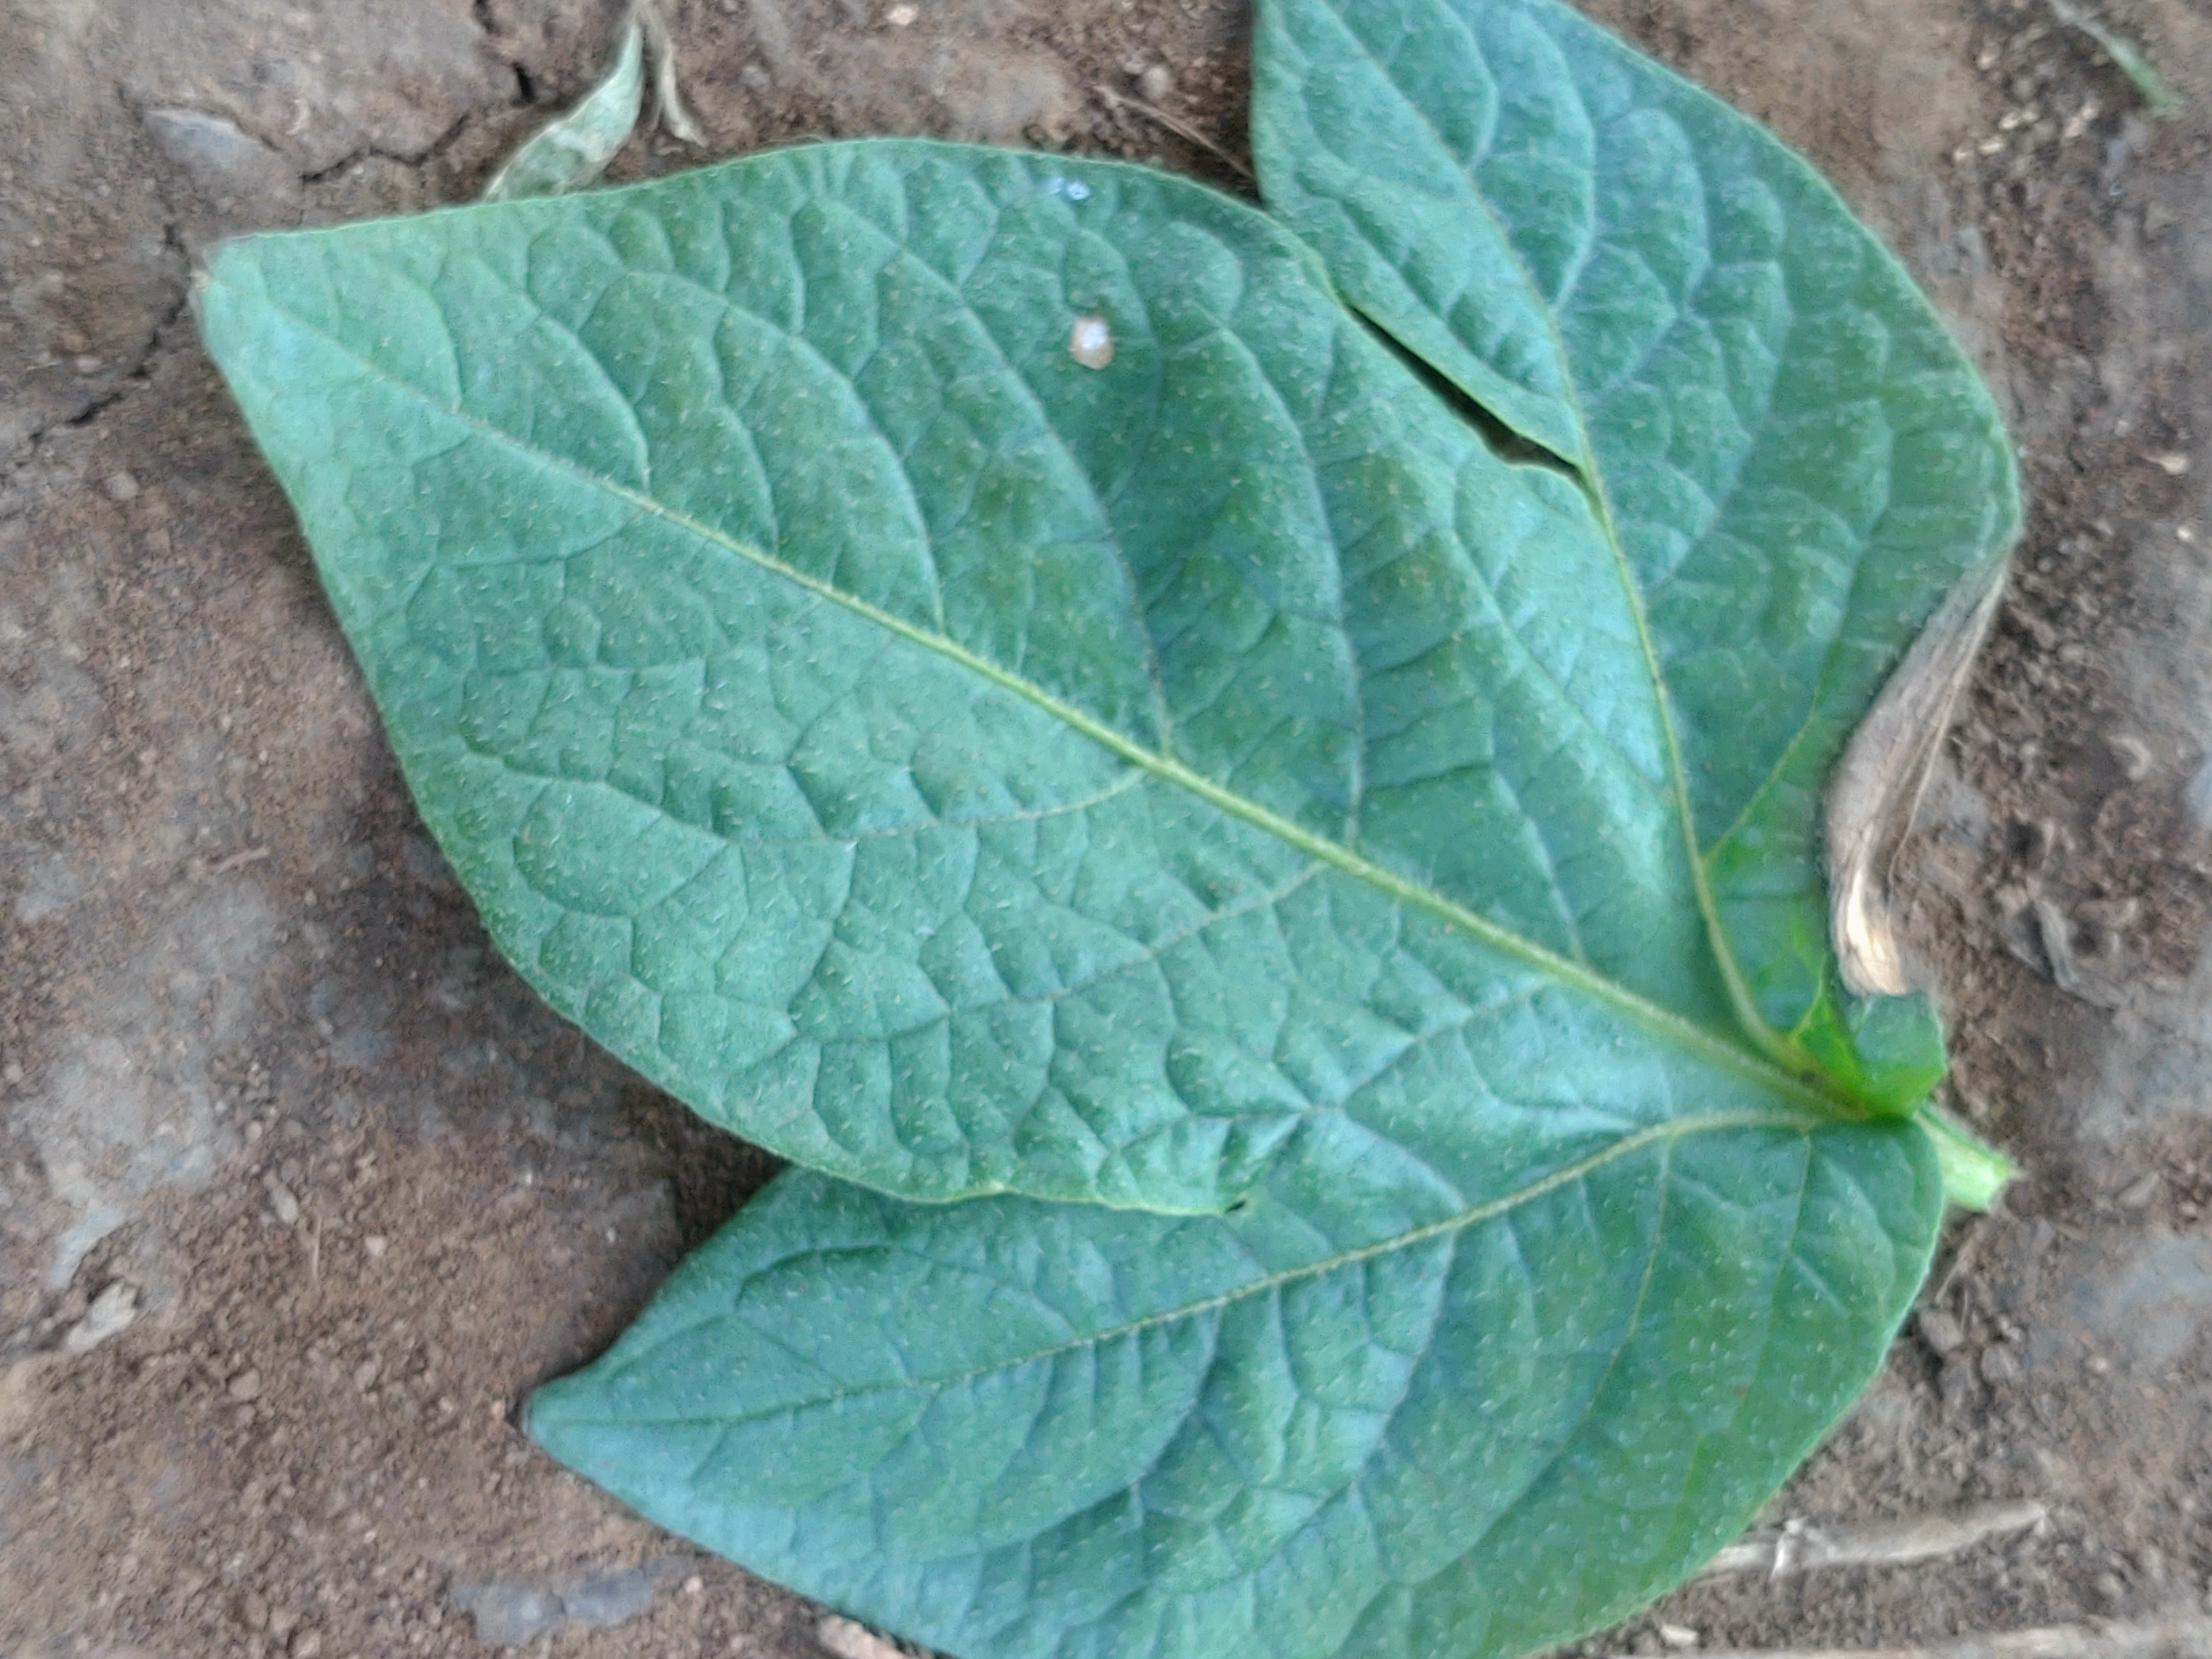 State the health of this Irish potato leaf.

early blight
